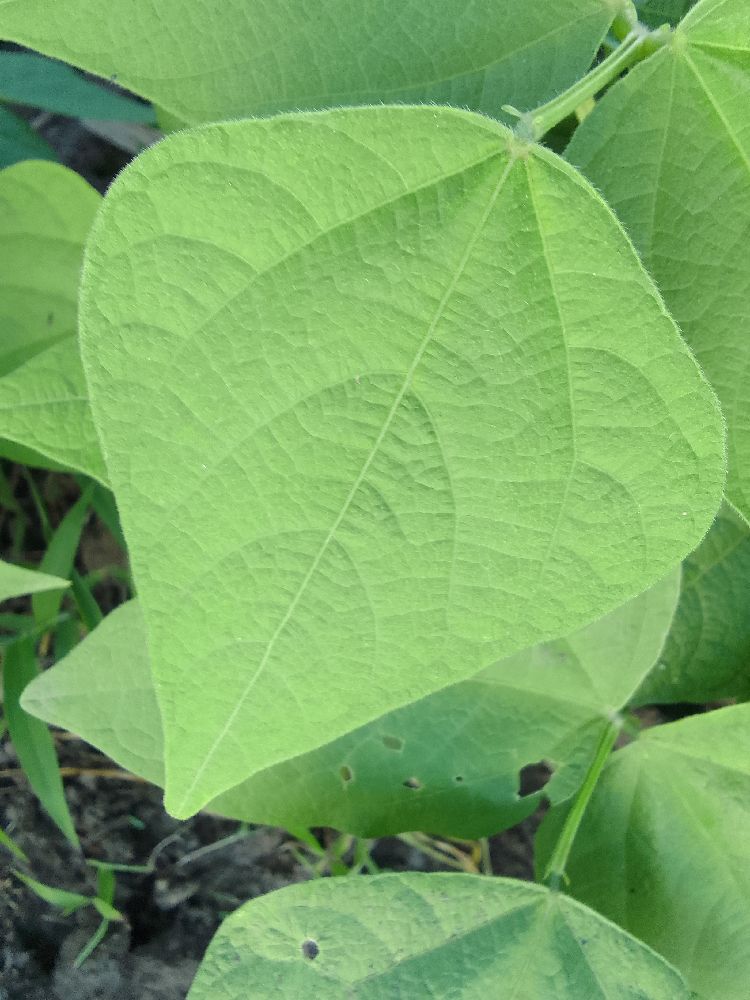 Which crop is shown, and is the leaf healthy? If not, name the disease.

common bean, healthy
